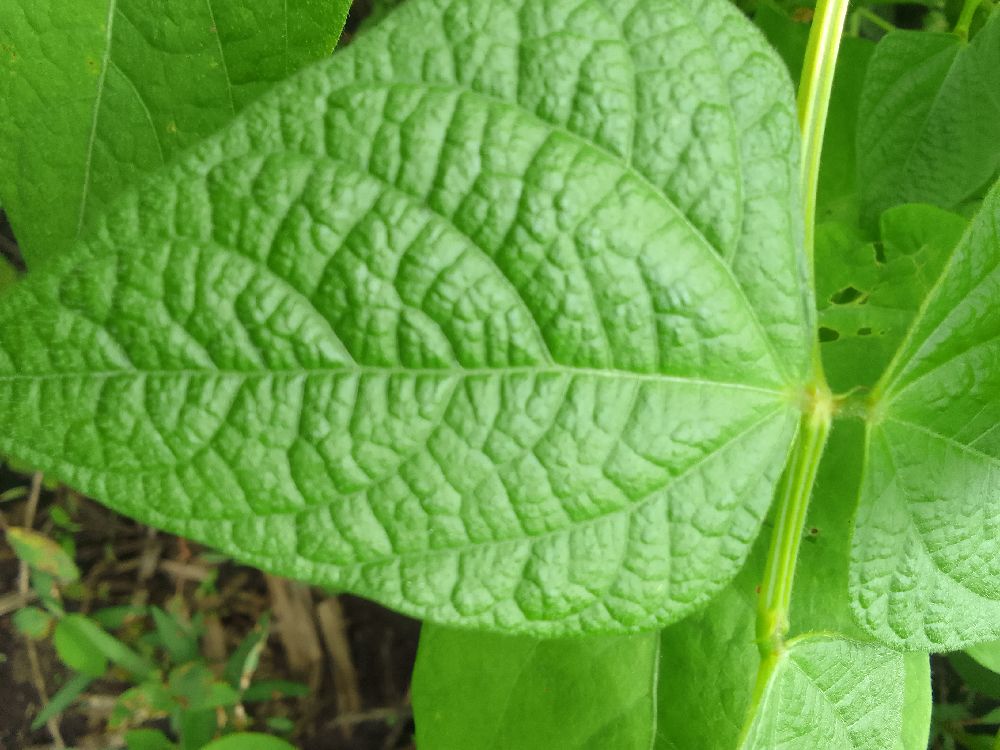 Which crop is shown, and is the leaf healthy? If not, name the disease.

common bean, healthy
